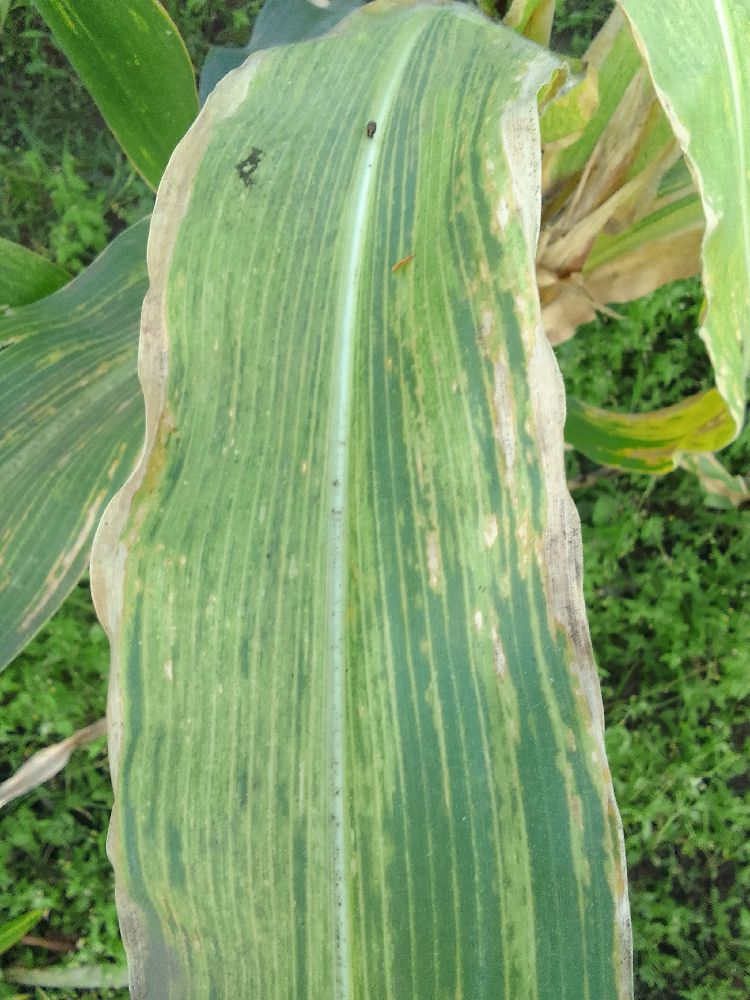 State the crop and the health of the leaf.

maize, maize lethal necrosis
